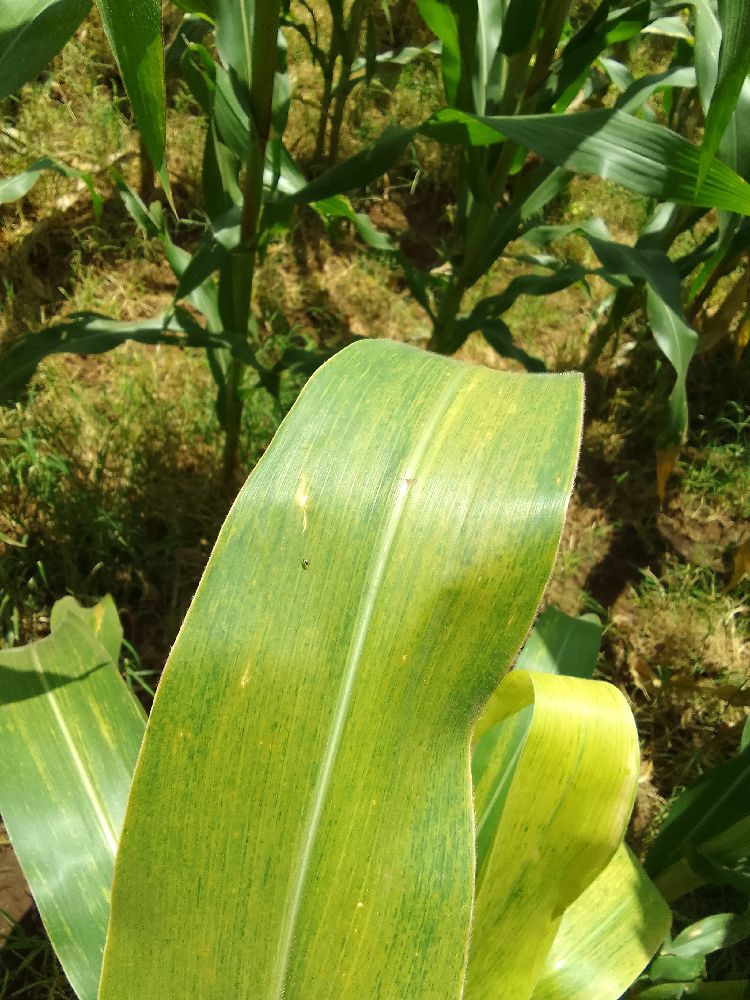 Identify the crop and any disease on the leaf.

maize, maize lethal necrosis
